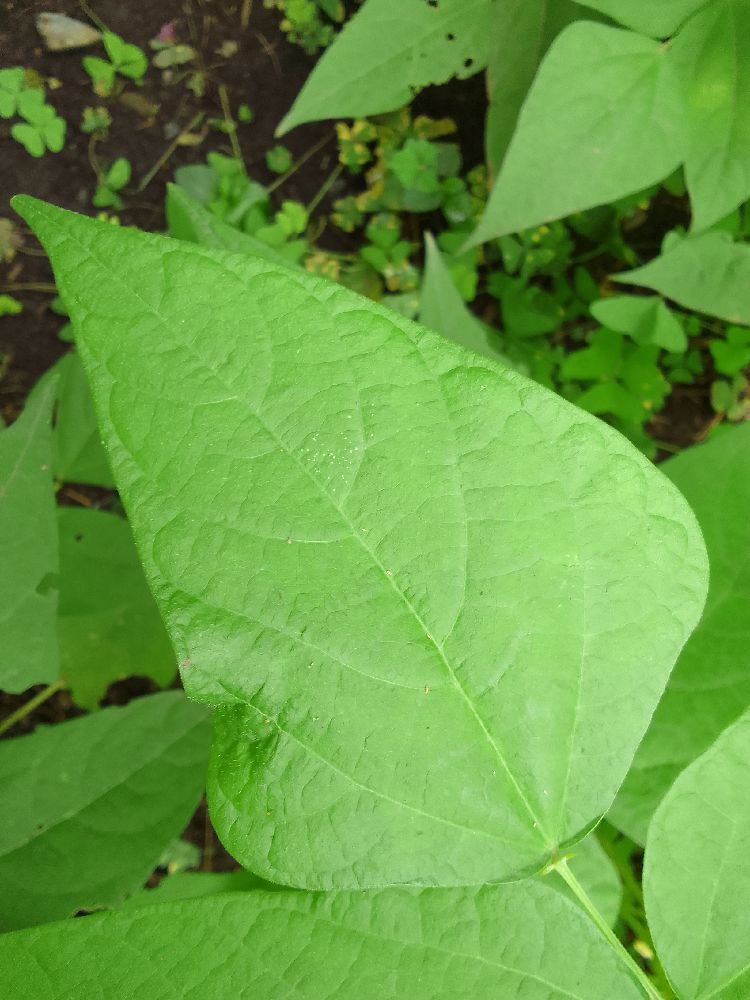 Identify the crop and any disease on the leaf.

common bean, healthy
